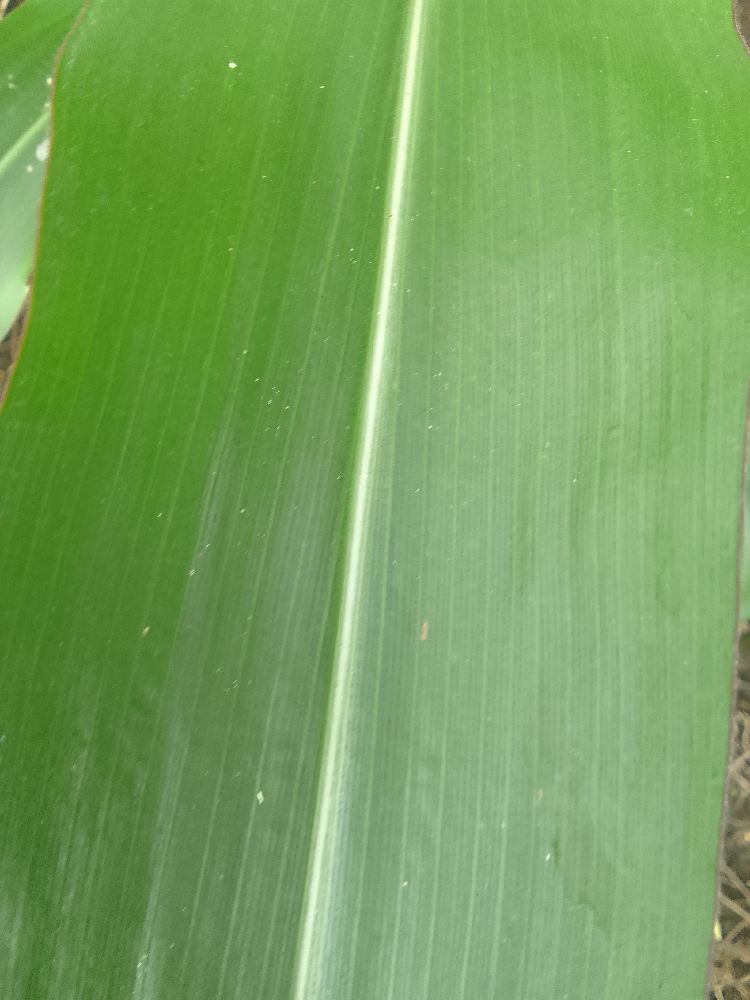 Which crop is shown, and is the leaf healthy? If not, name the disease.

common bean, healthy
